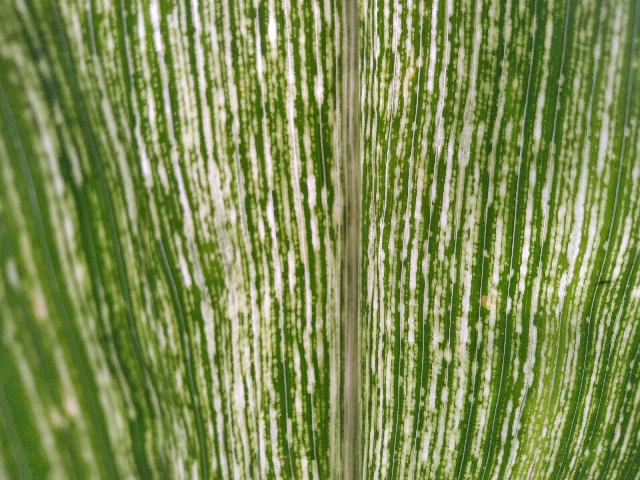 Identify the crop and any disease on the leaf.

maize, maize streak virus
